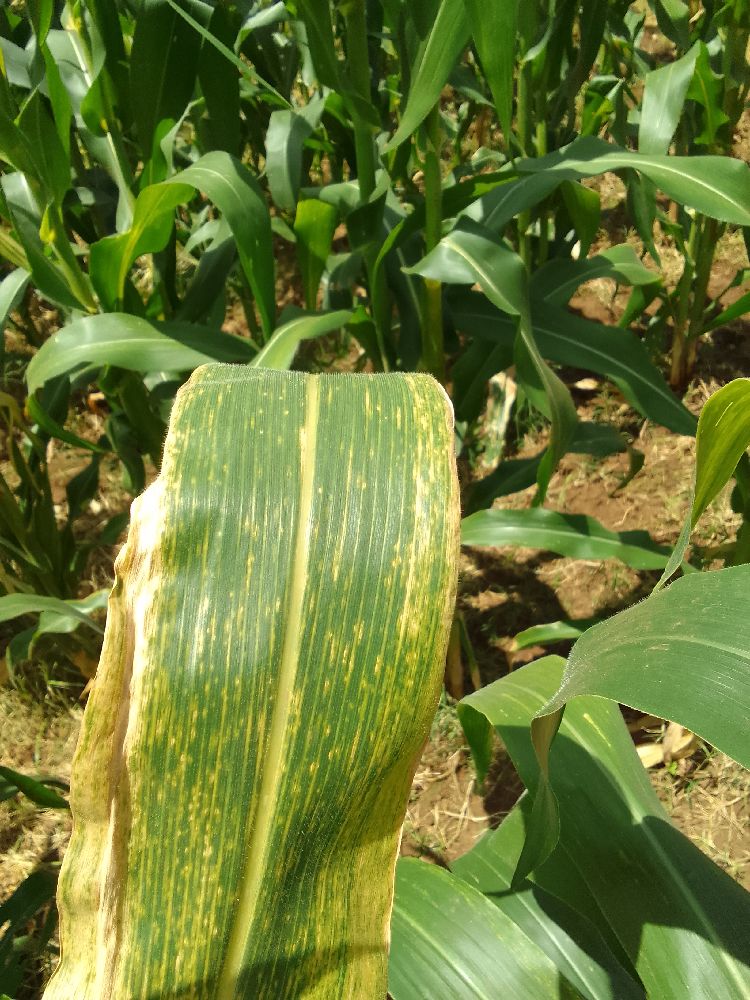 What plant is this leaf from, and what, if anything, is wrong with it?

maize, maize lethal necrosis
